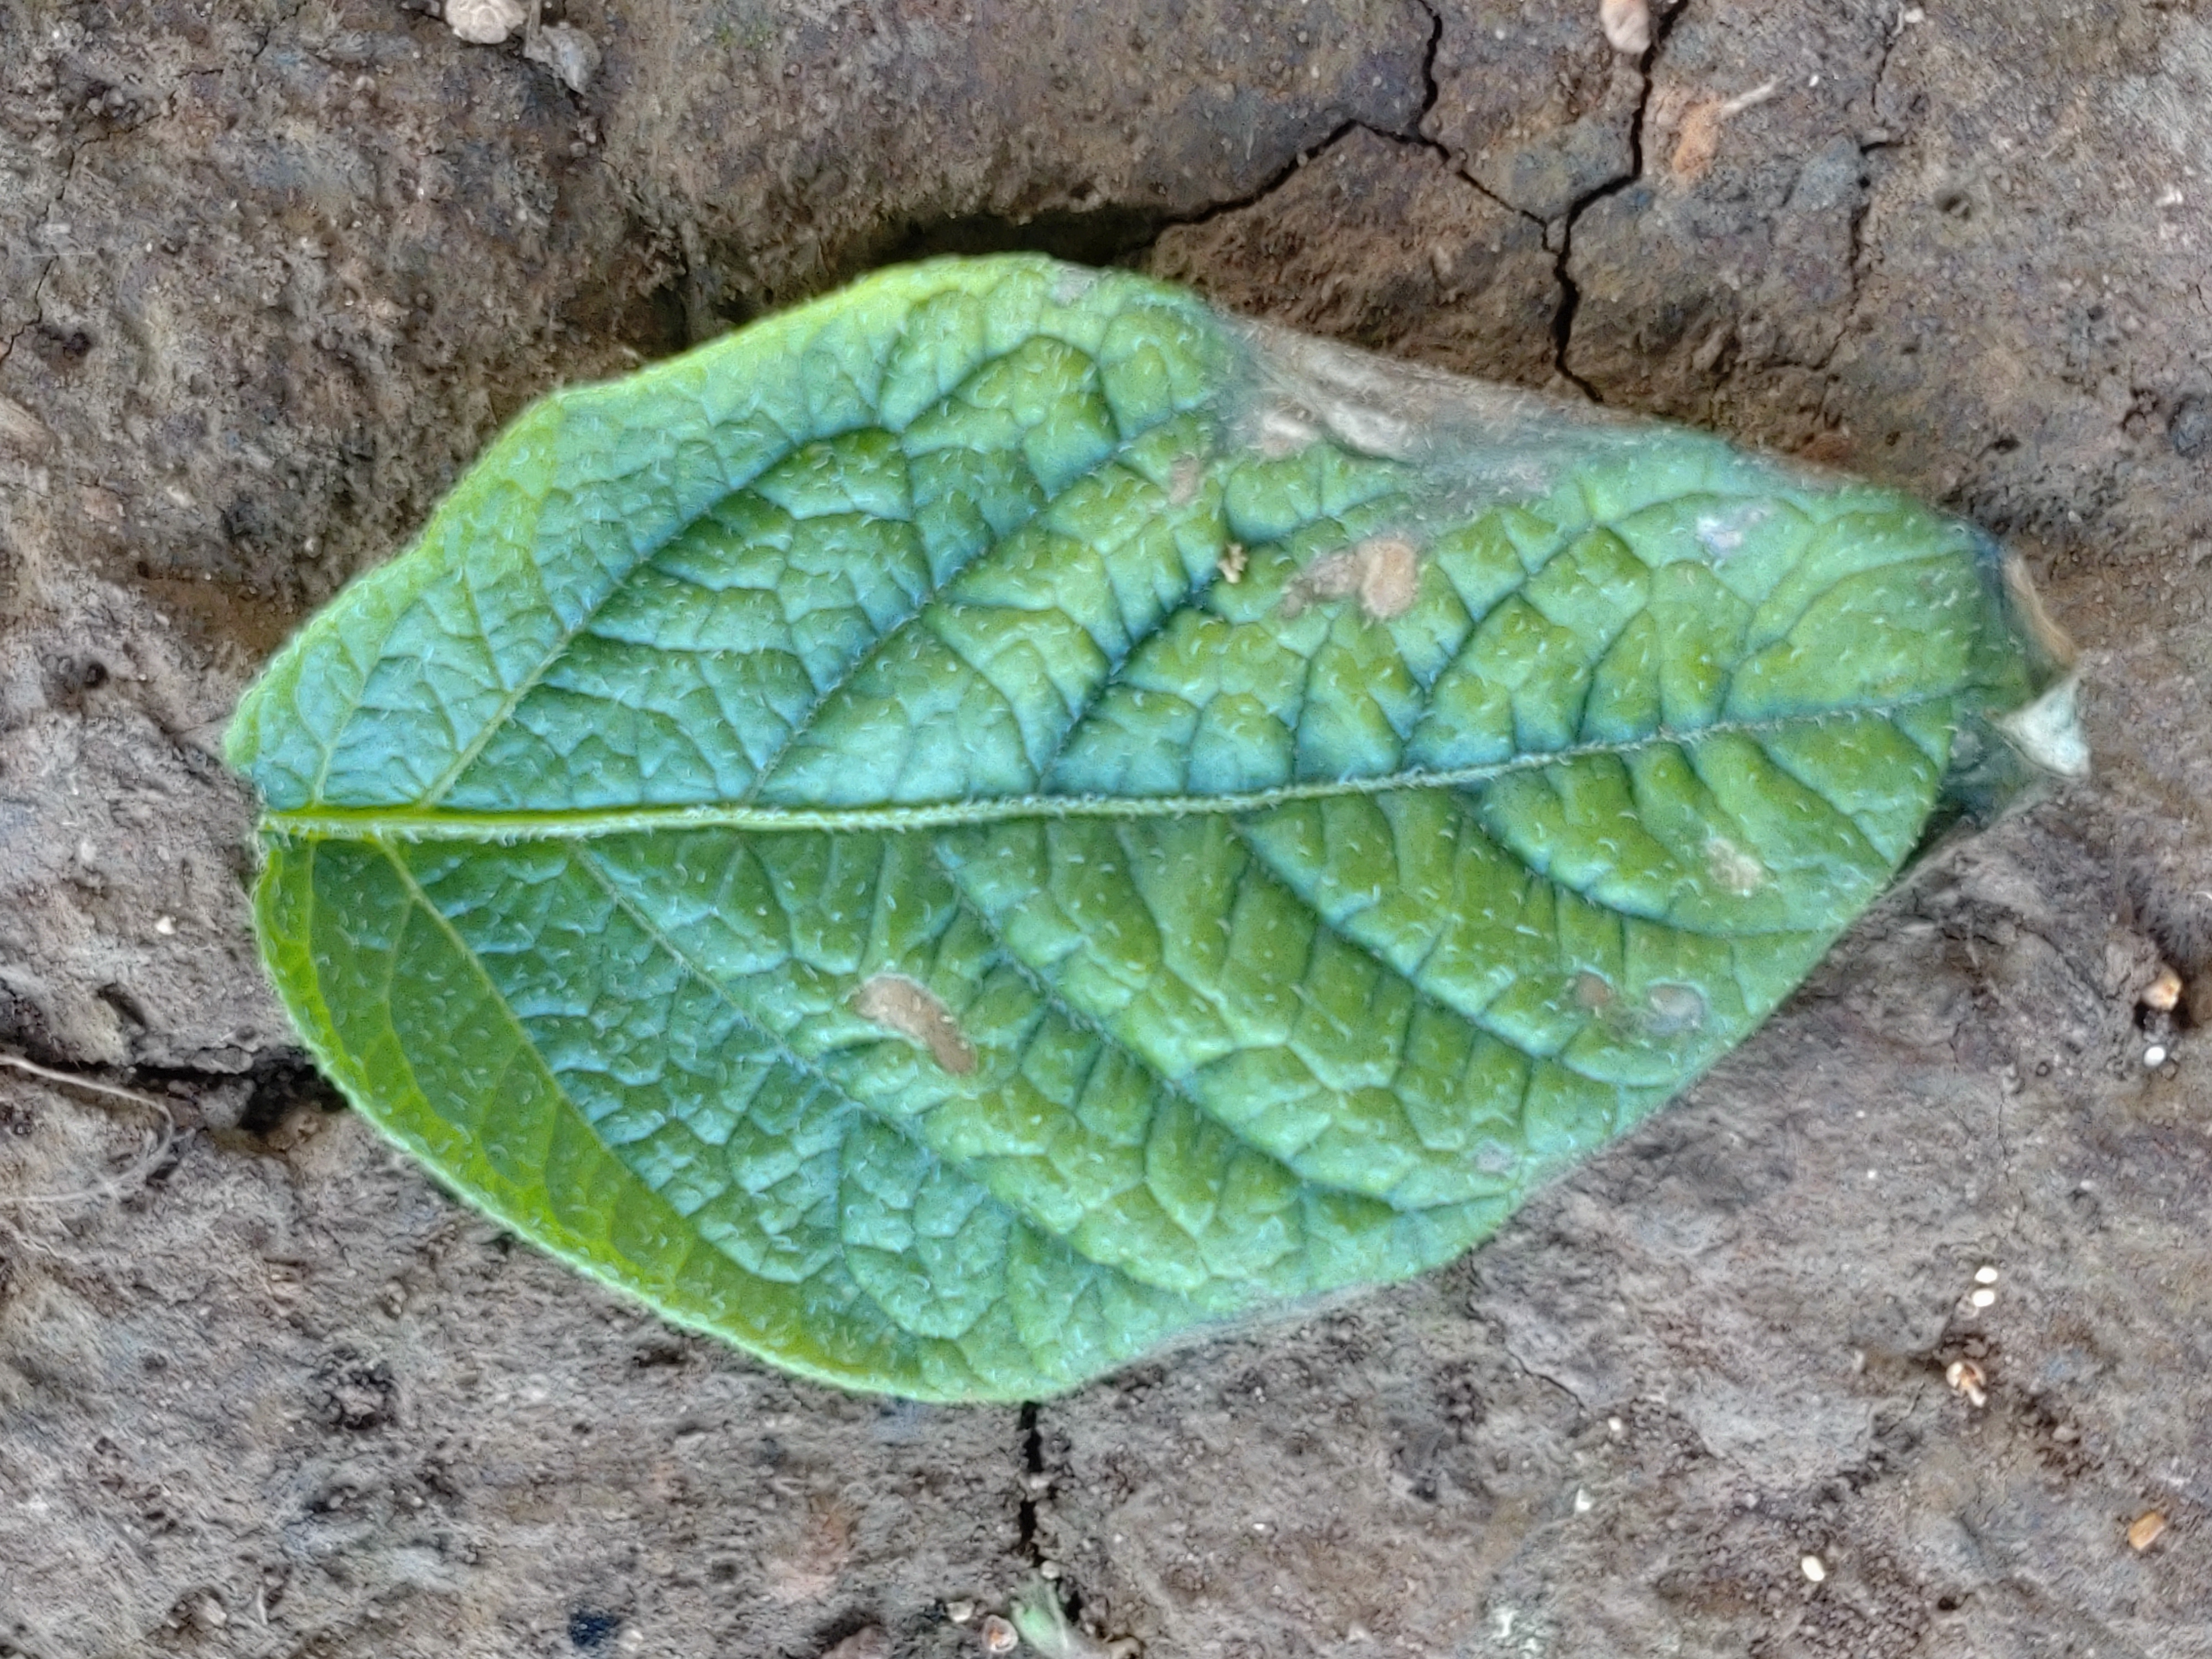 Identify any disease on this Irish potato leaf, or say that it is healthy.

early blight
